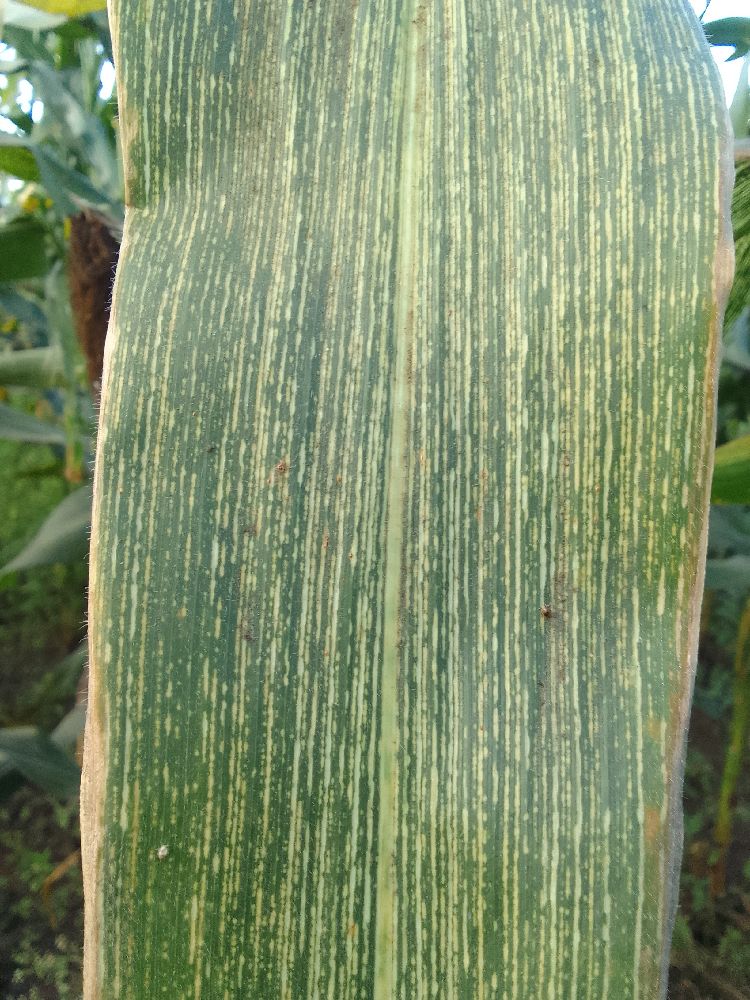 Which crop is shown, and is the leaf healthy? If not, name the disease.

maize, maize streak virus
